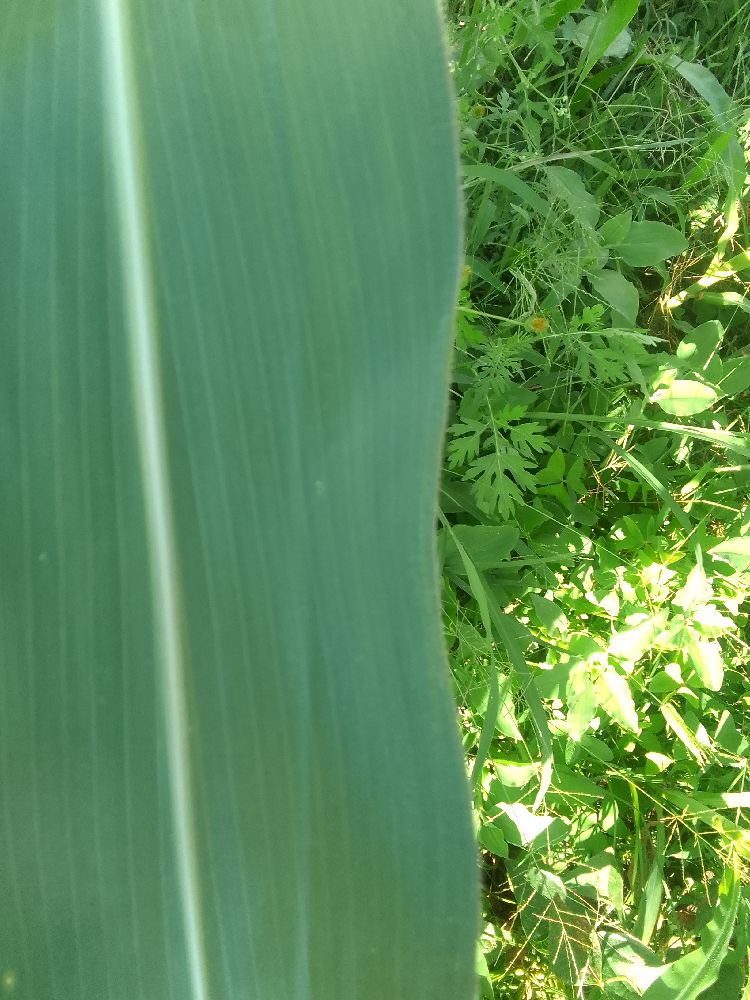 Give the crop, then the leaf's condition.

maize, healthy
